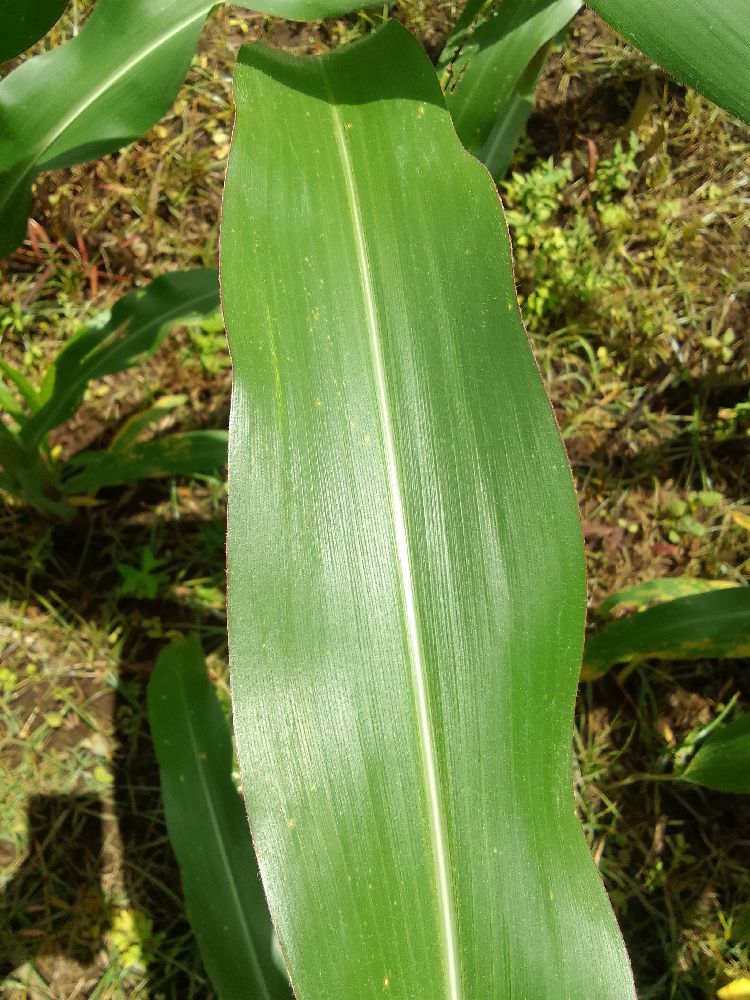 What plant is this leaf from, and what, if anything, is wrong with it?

maize, healthy
